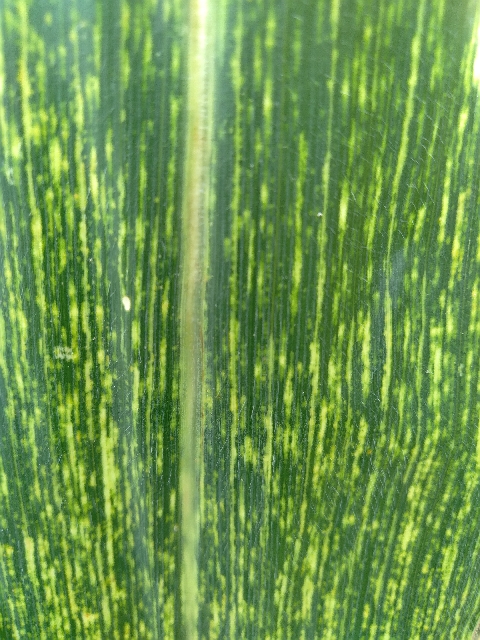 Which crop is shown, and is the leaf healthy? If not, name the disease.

maize, maize streak virus
